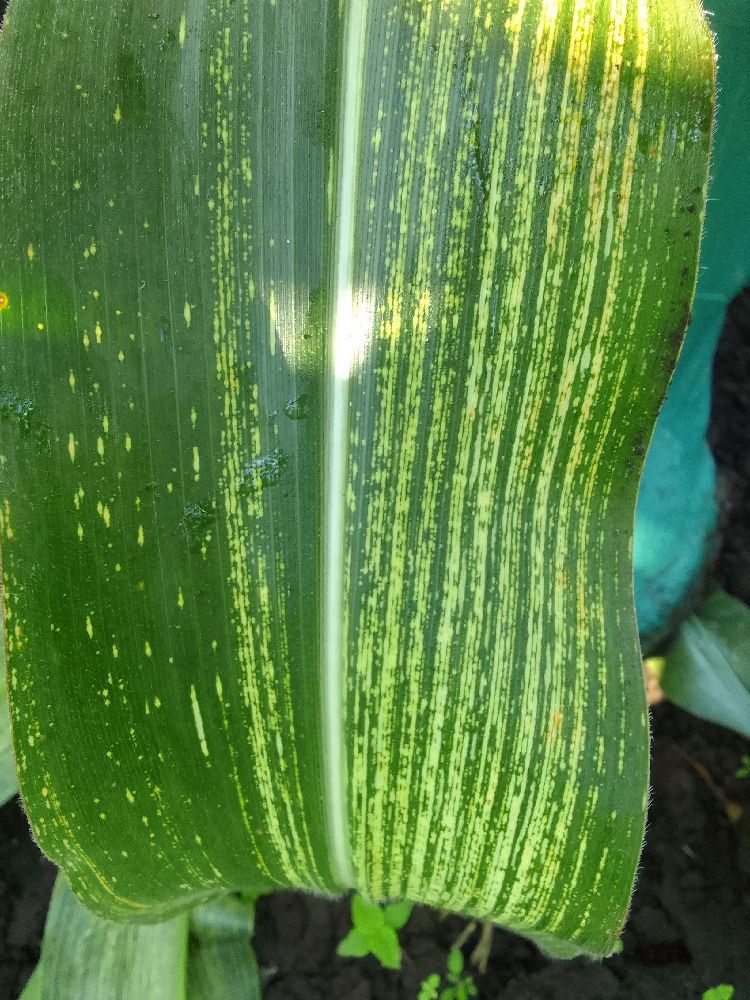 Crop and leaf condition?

maize, maize streak virus
